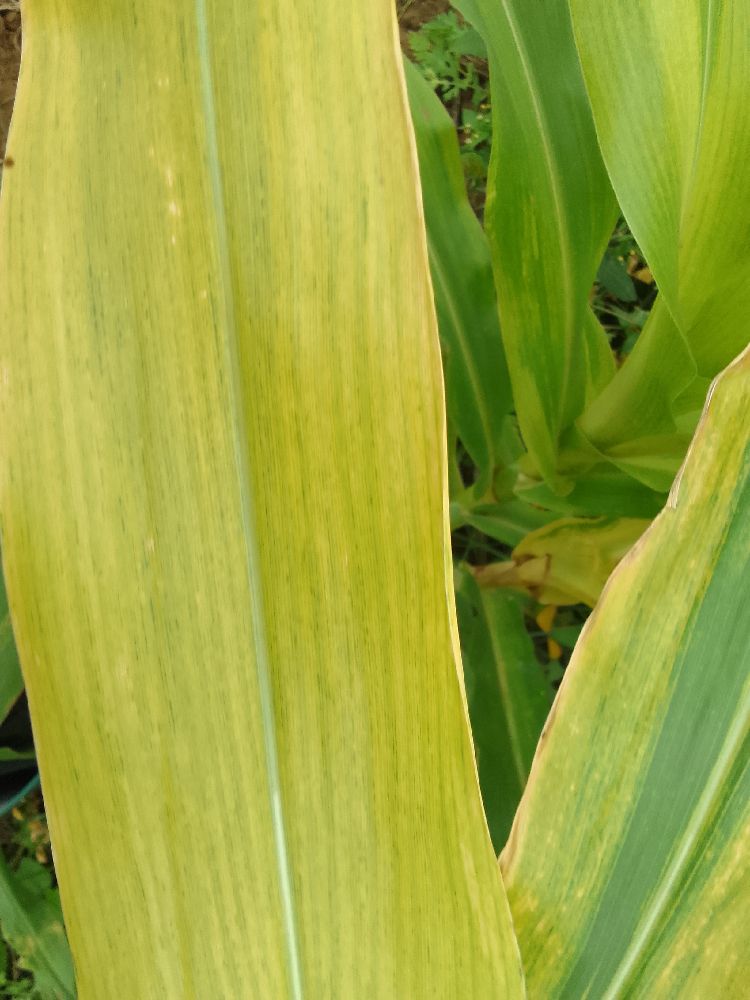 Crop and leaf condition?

maize, maize lethal necrosis
